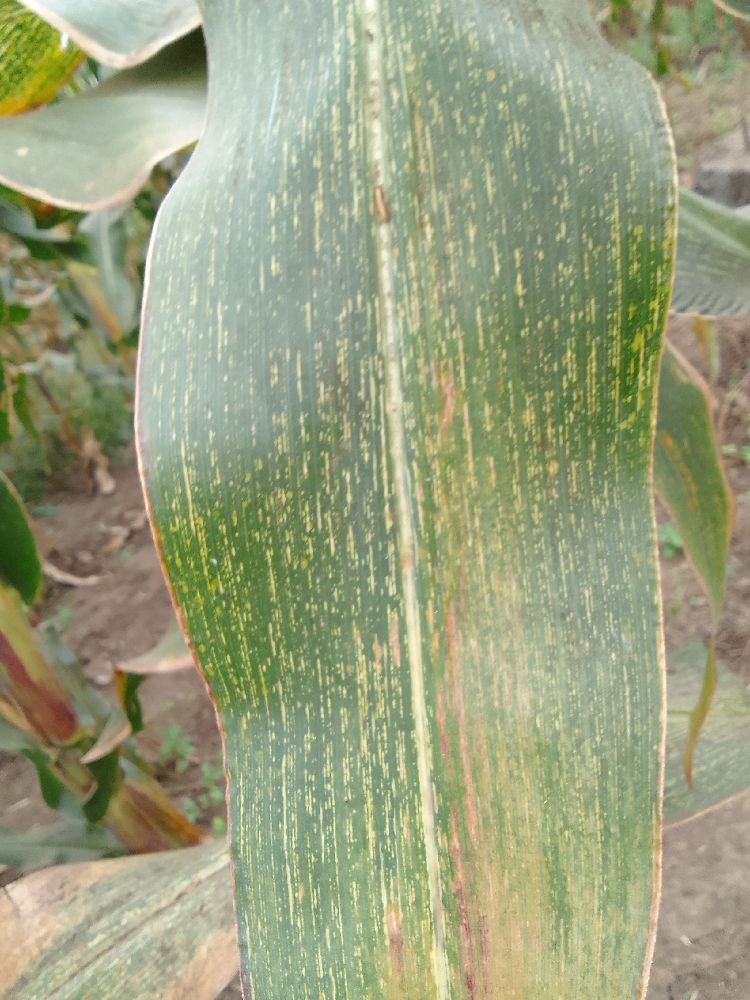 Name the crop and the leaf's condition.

maize, maize streak virus
